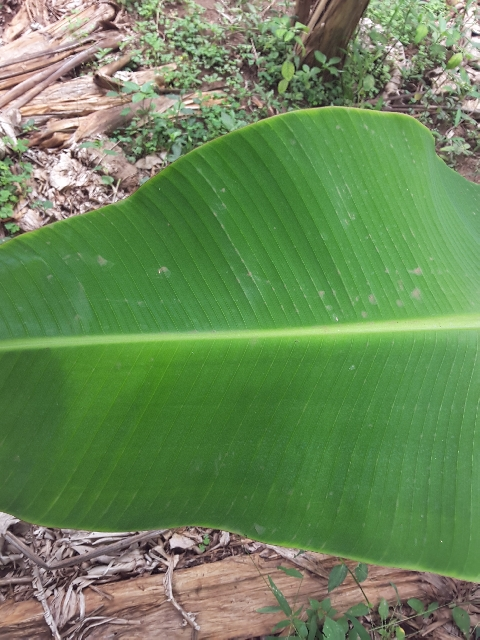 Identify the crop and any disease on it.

banana, healthy
